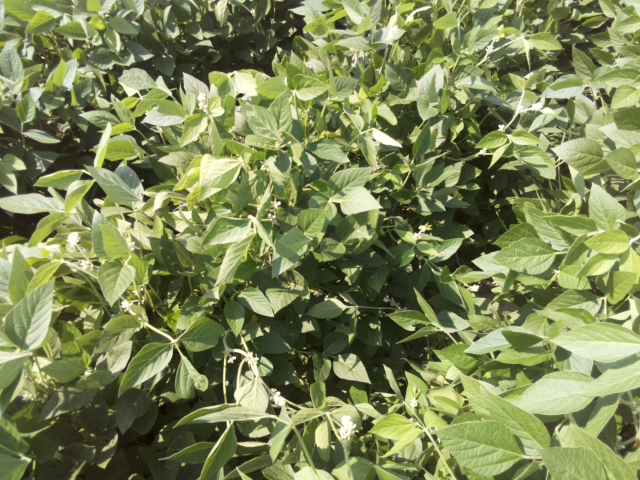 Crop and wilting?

soybean, leaves with no wilting
